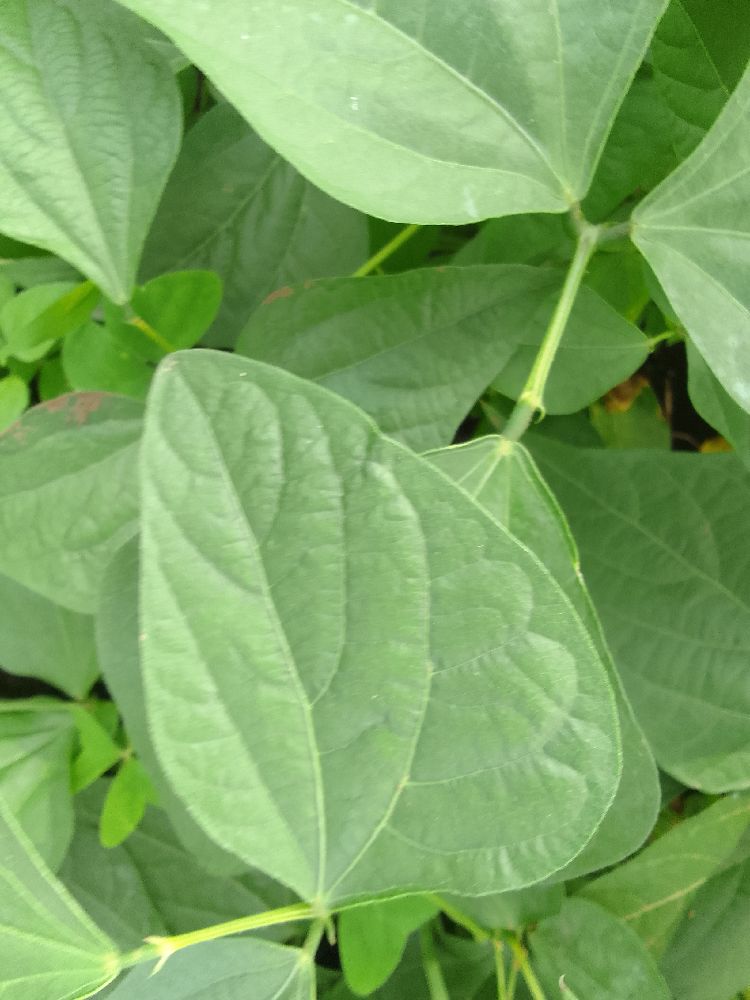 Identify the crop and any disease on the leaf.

common bean, healthy
